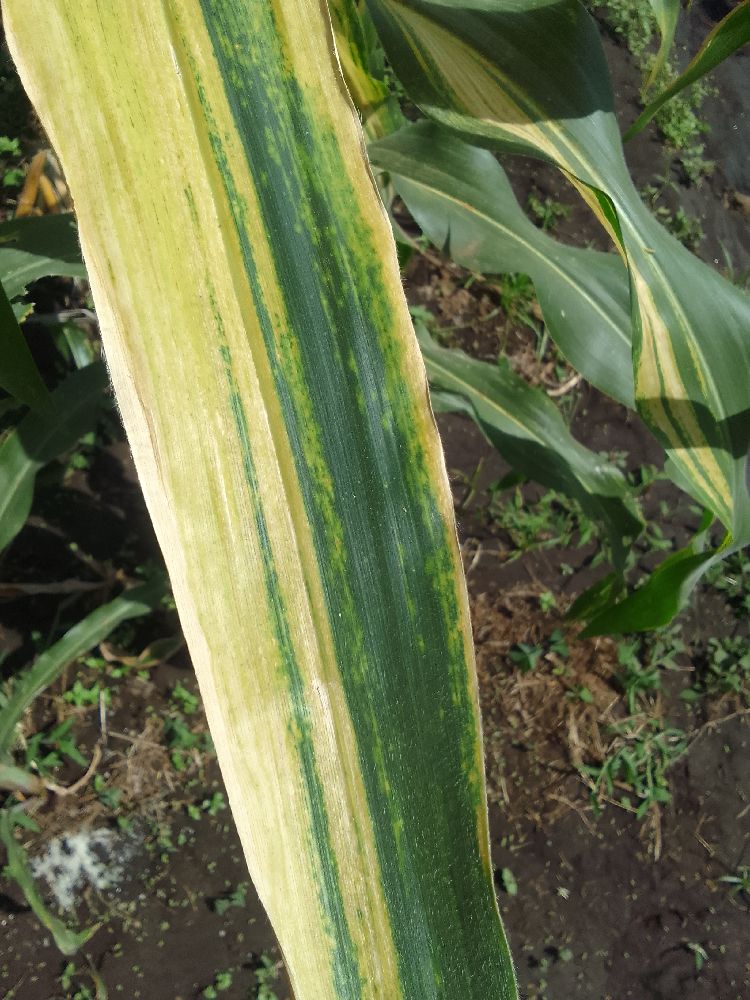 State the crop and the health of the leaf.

maize, maize lethal necrosis
